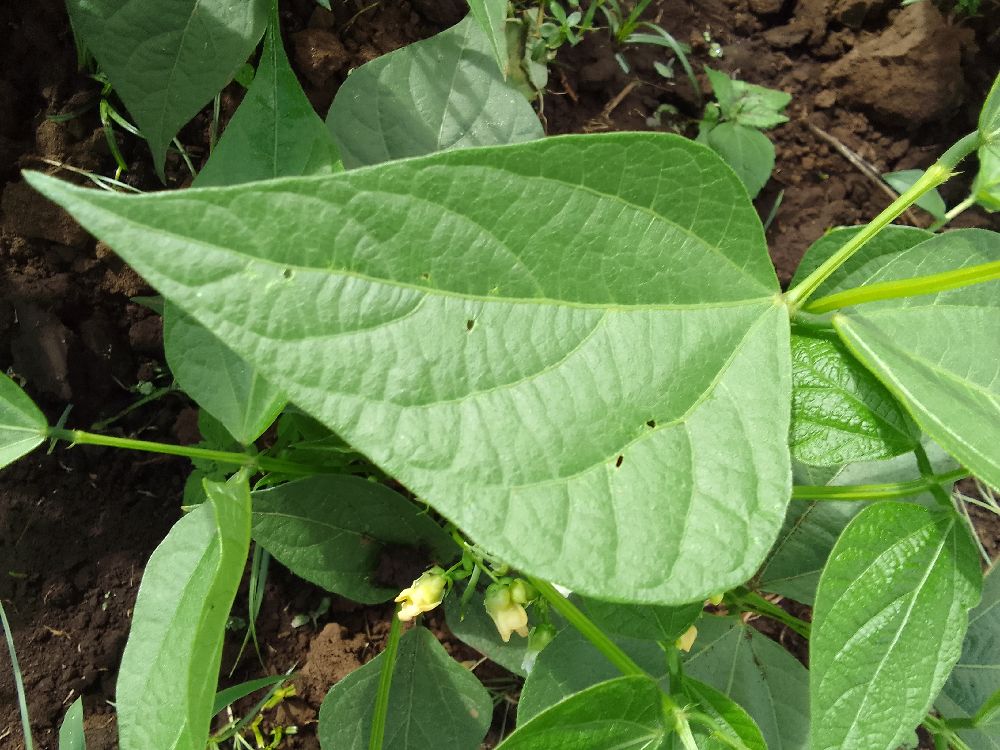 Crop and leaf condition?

common bean, healthy
